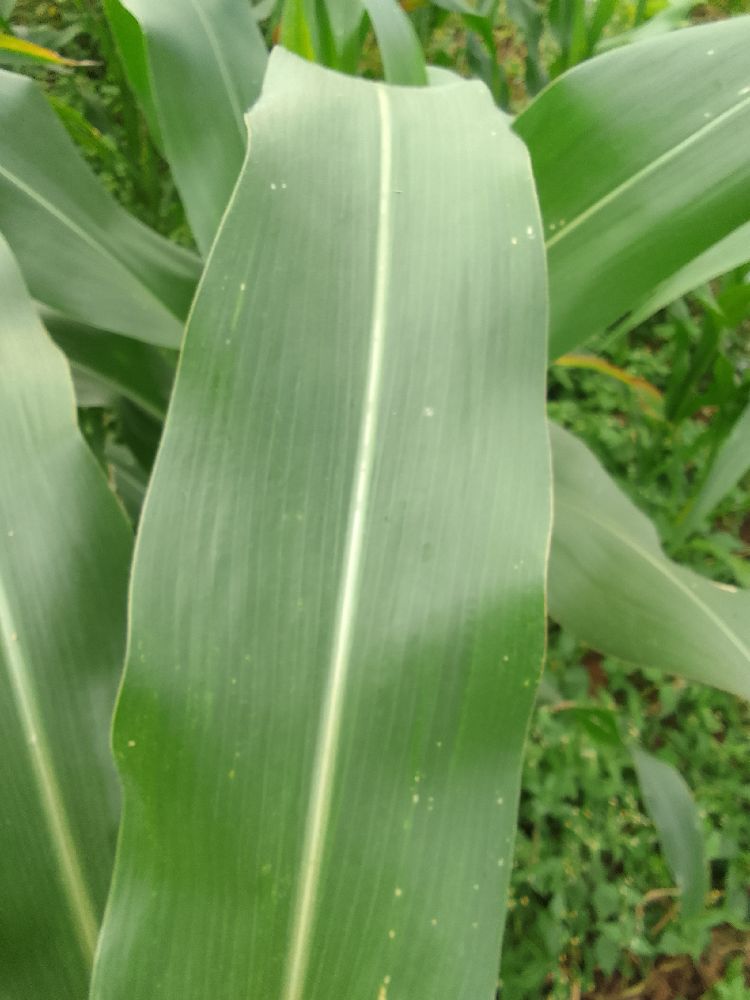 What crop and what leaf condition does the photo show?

maize, healthy
